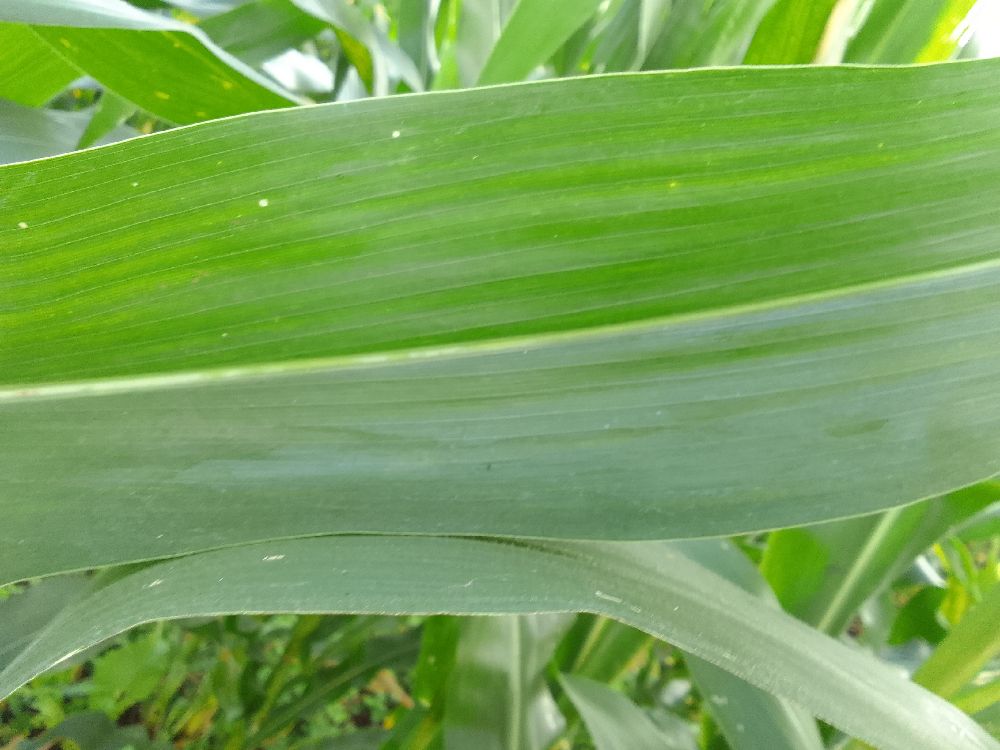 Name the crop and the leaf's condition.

maize, healthy
